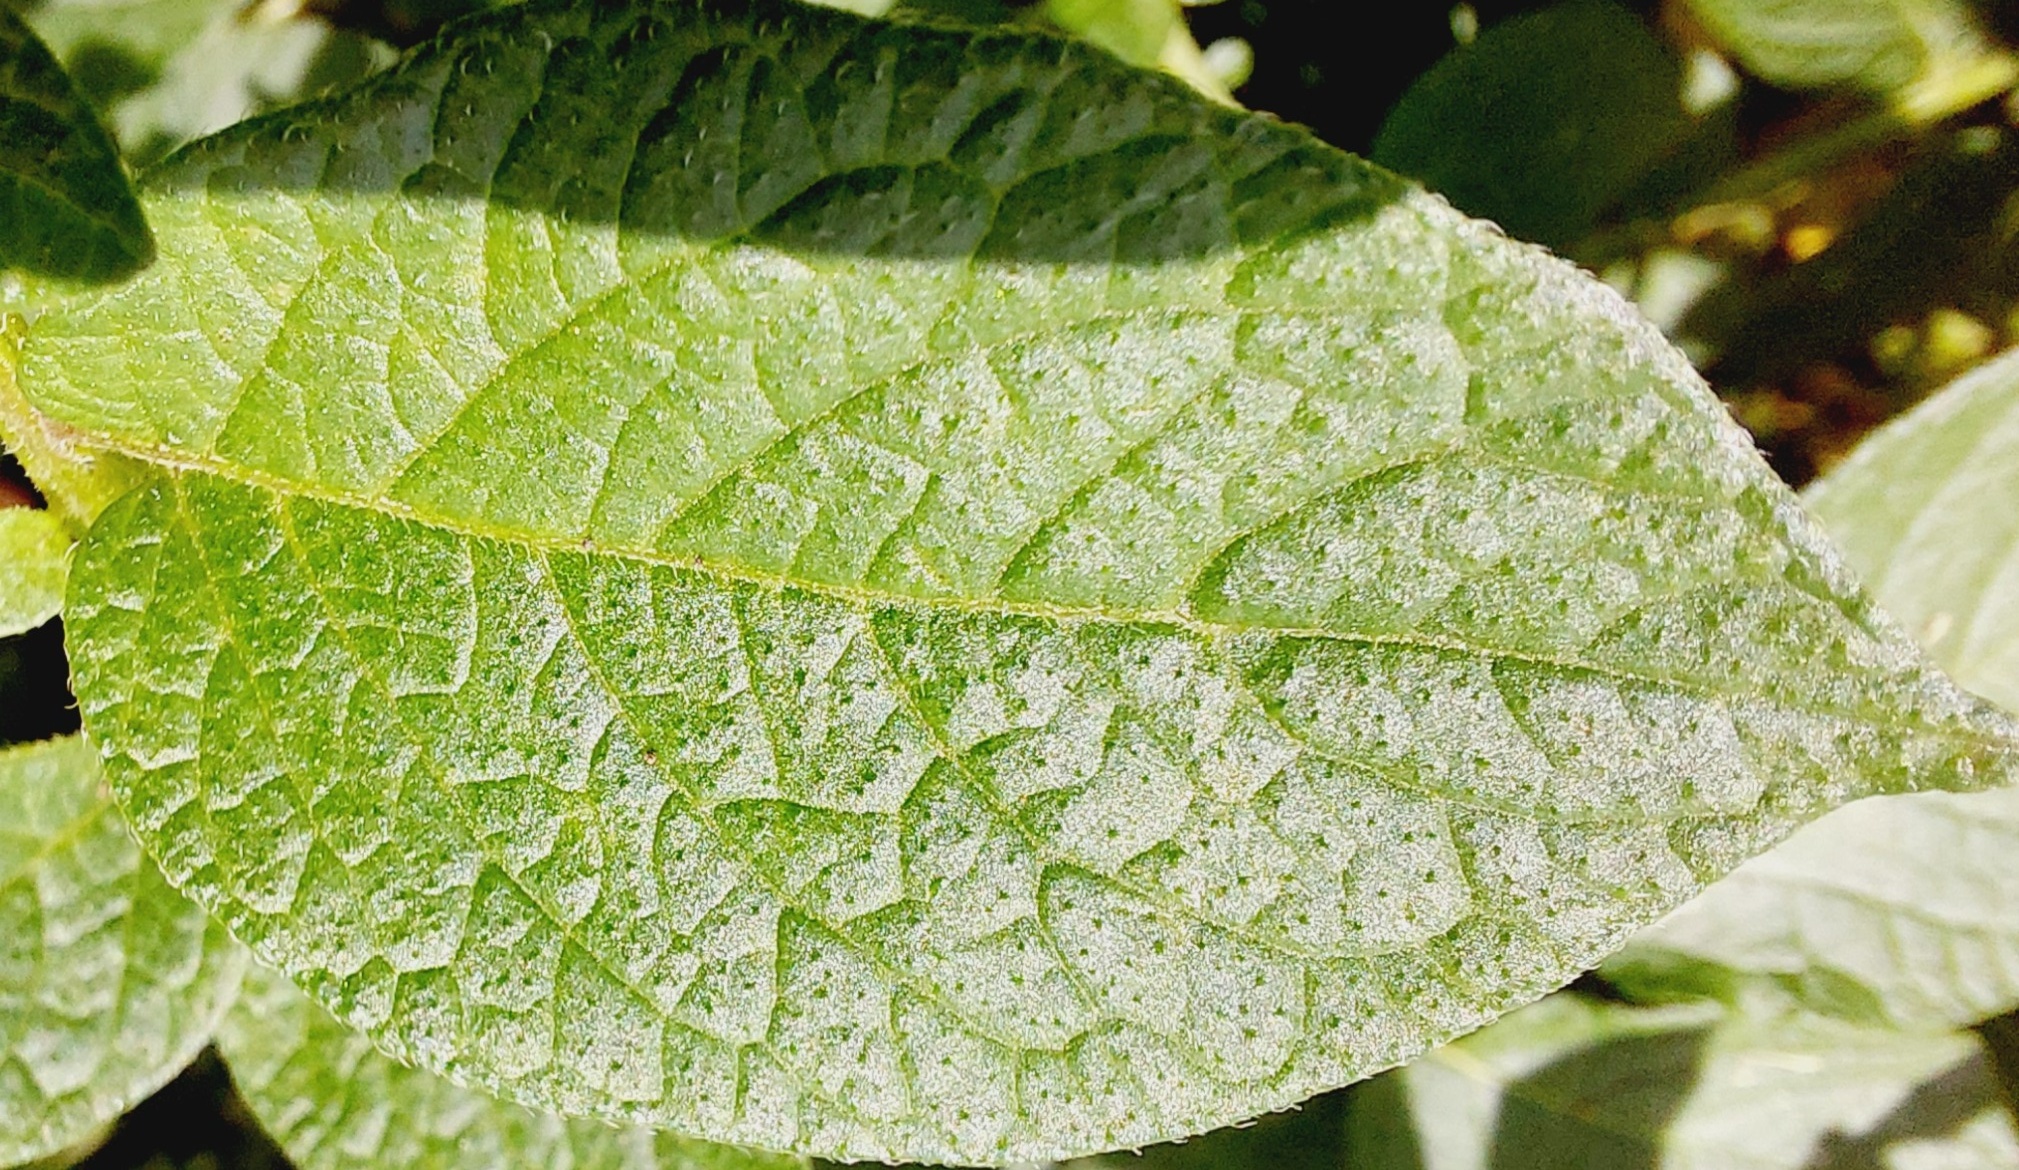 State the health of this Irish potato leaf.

healthy
